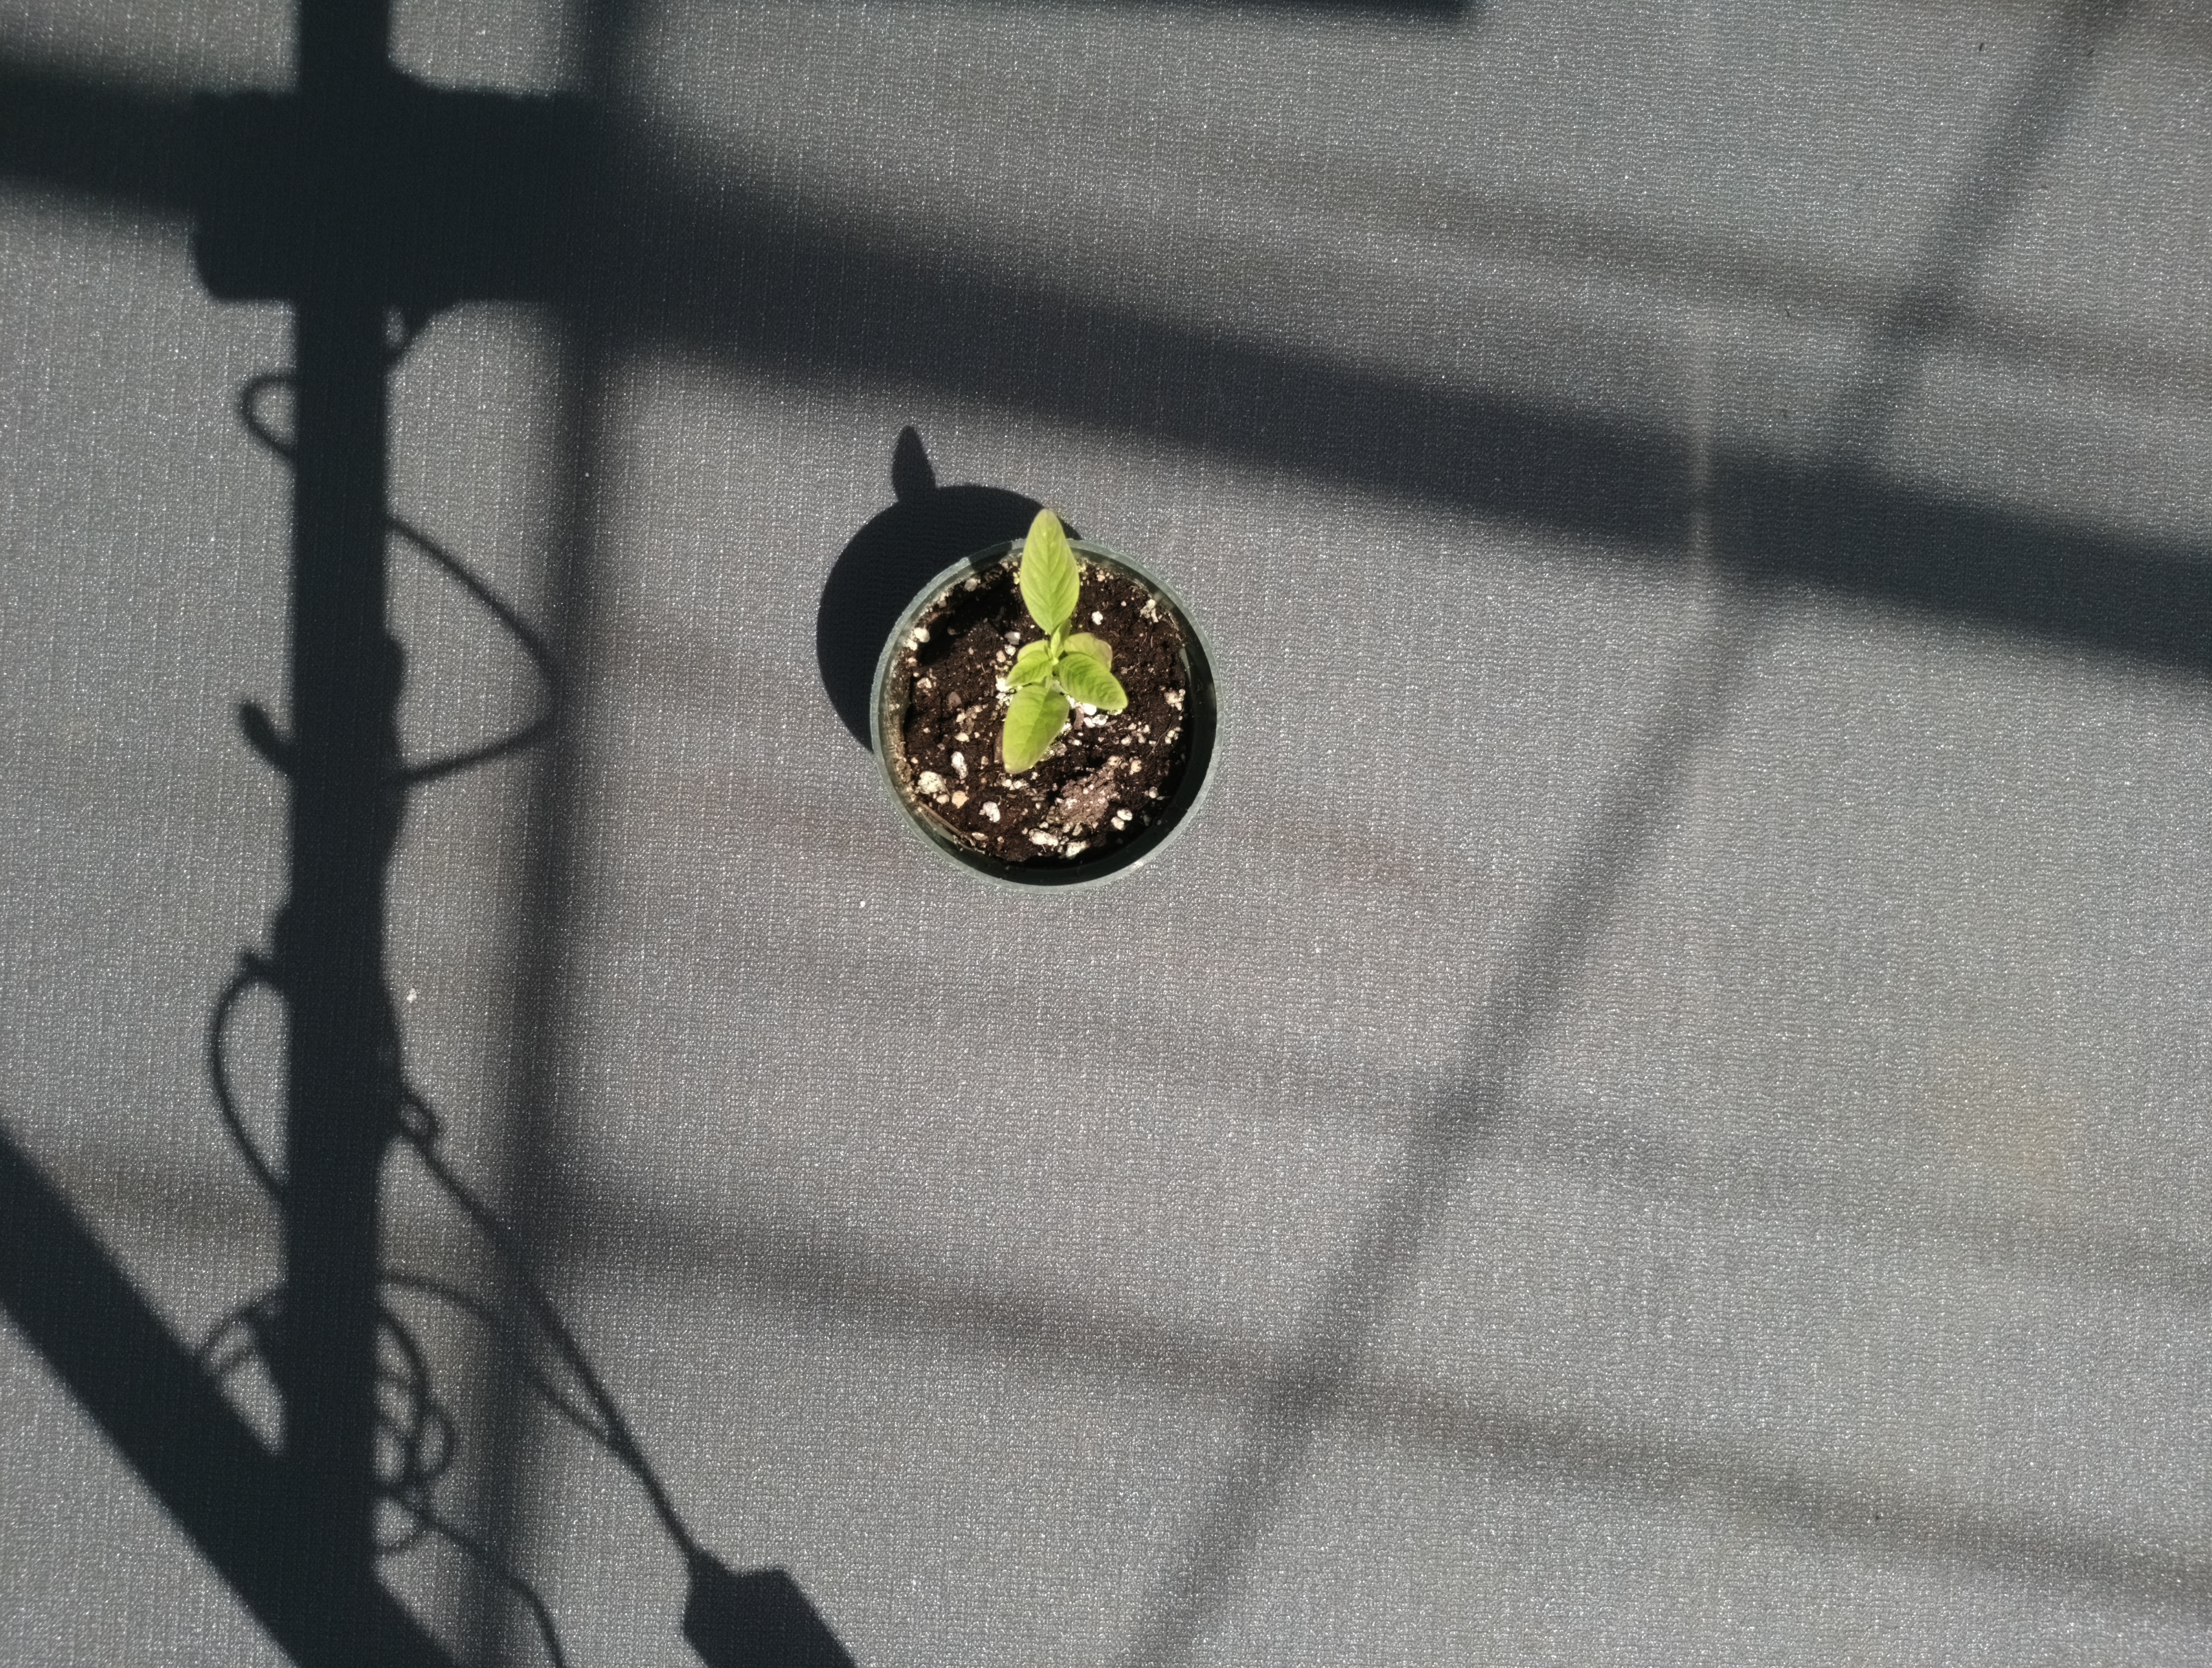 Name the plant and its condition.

waterhemp, chlorosis only
